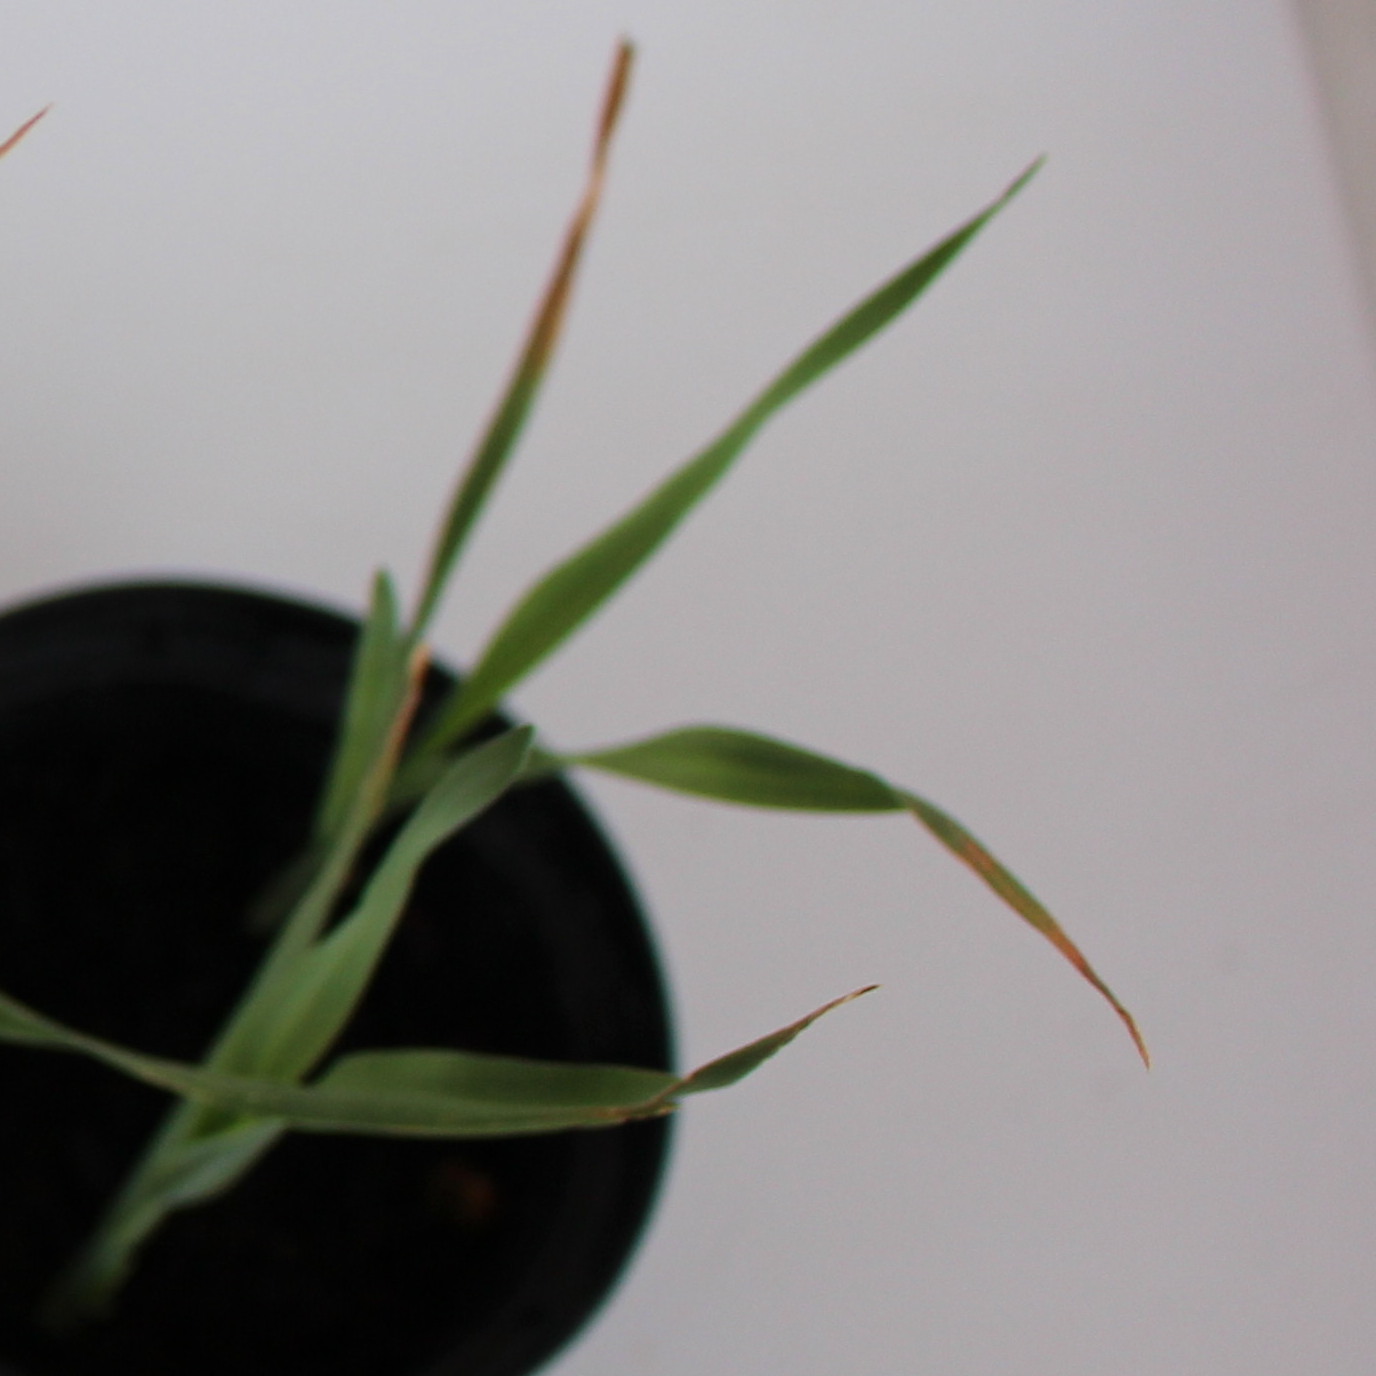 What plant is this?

Avena sterilis
